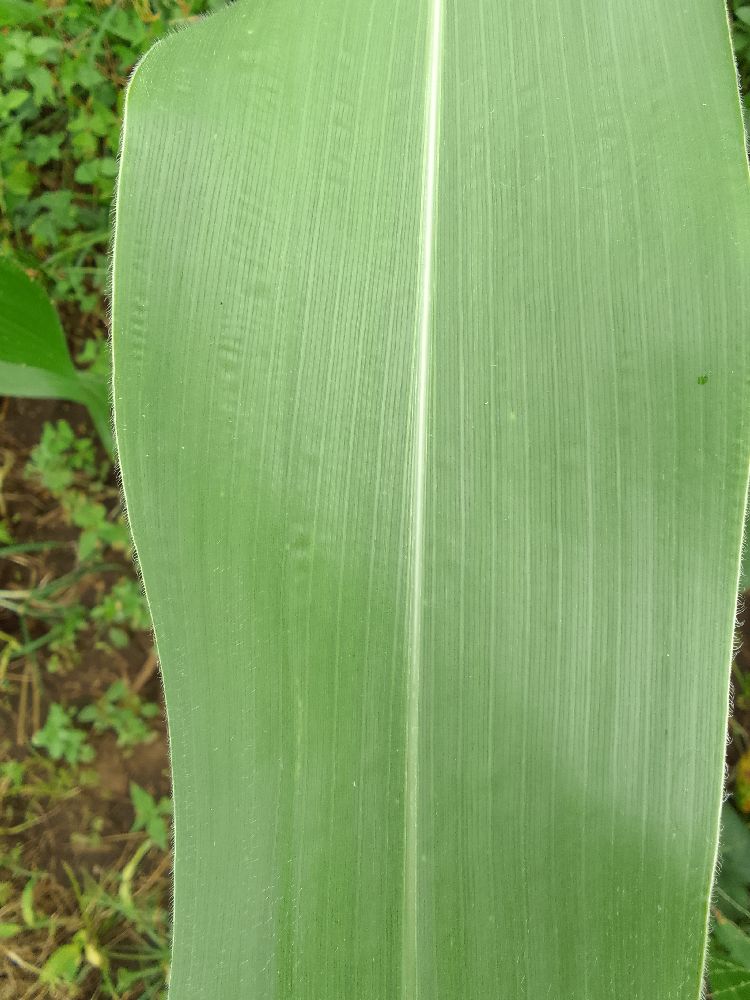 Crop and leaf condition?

maize, healthy
